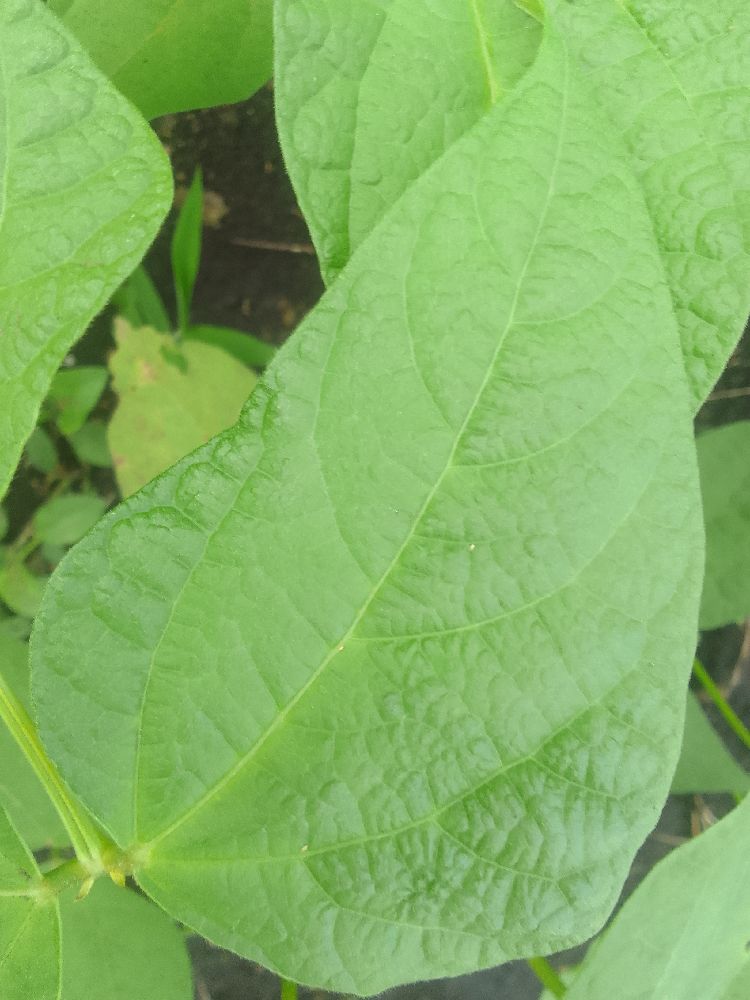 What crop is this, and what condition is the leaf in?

common bean, healthy
